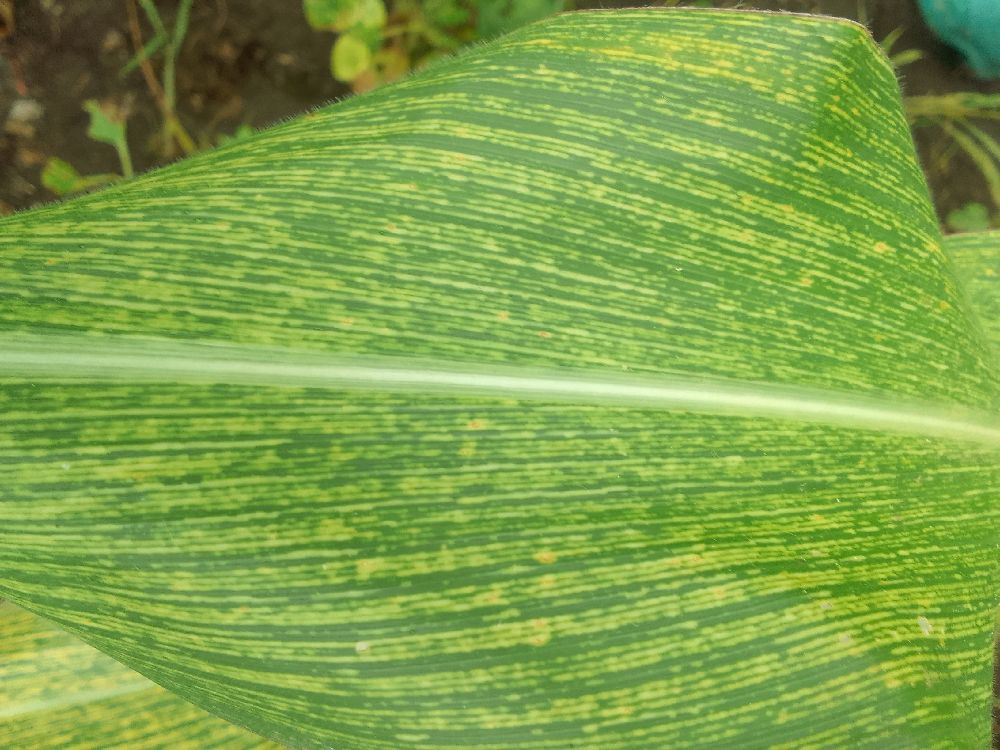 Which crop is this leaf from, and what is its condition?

maize, maize streak virus
